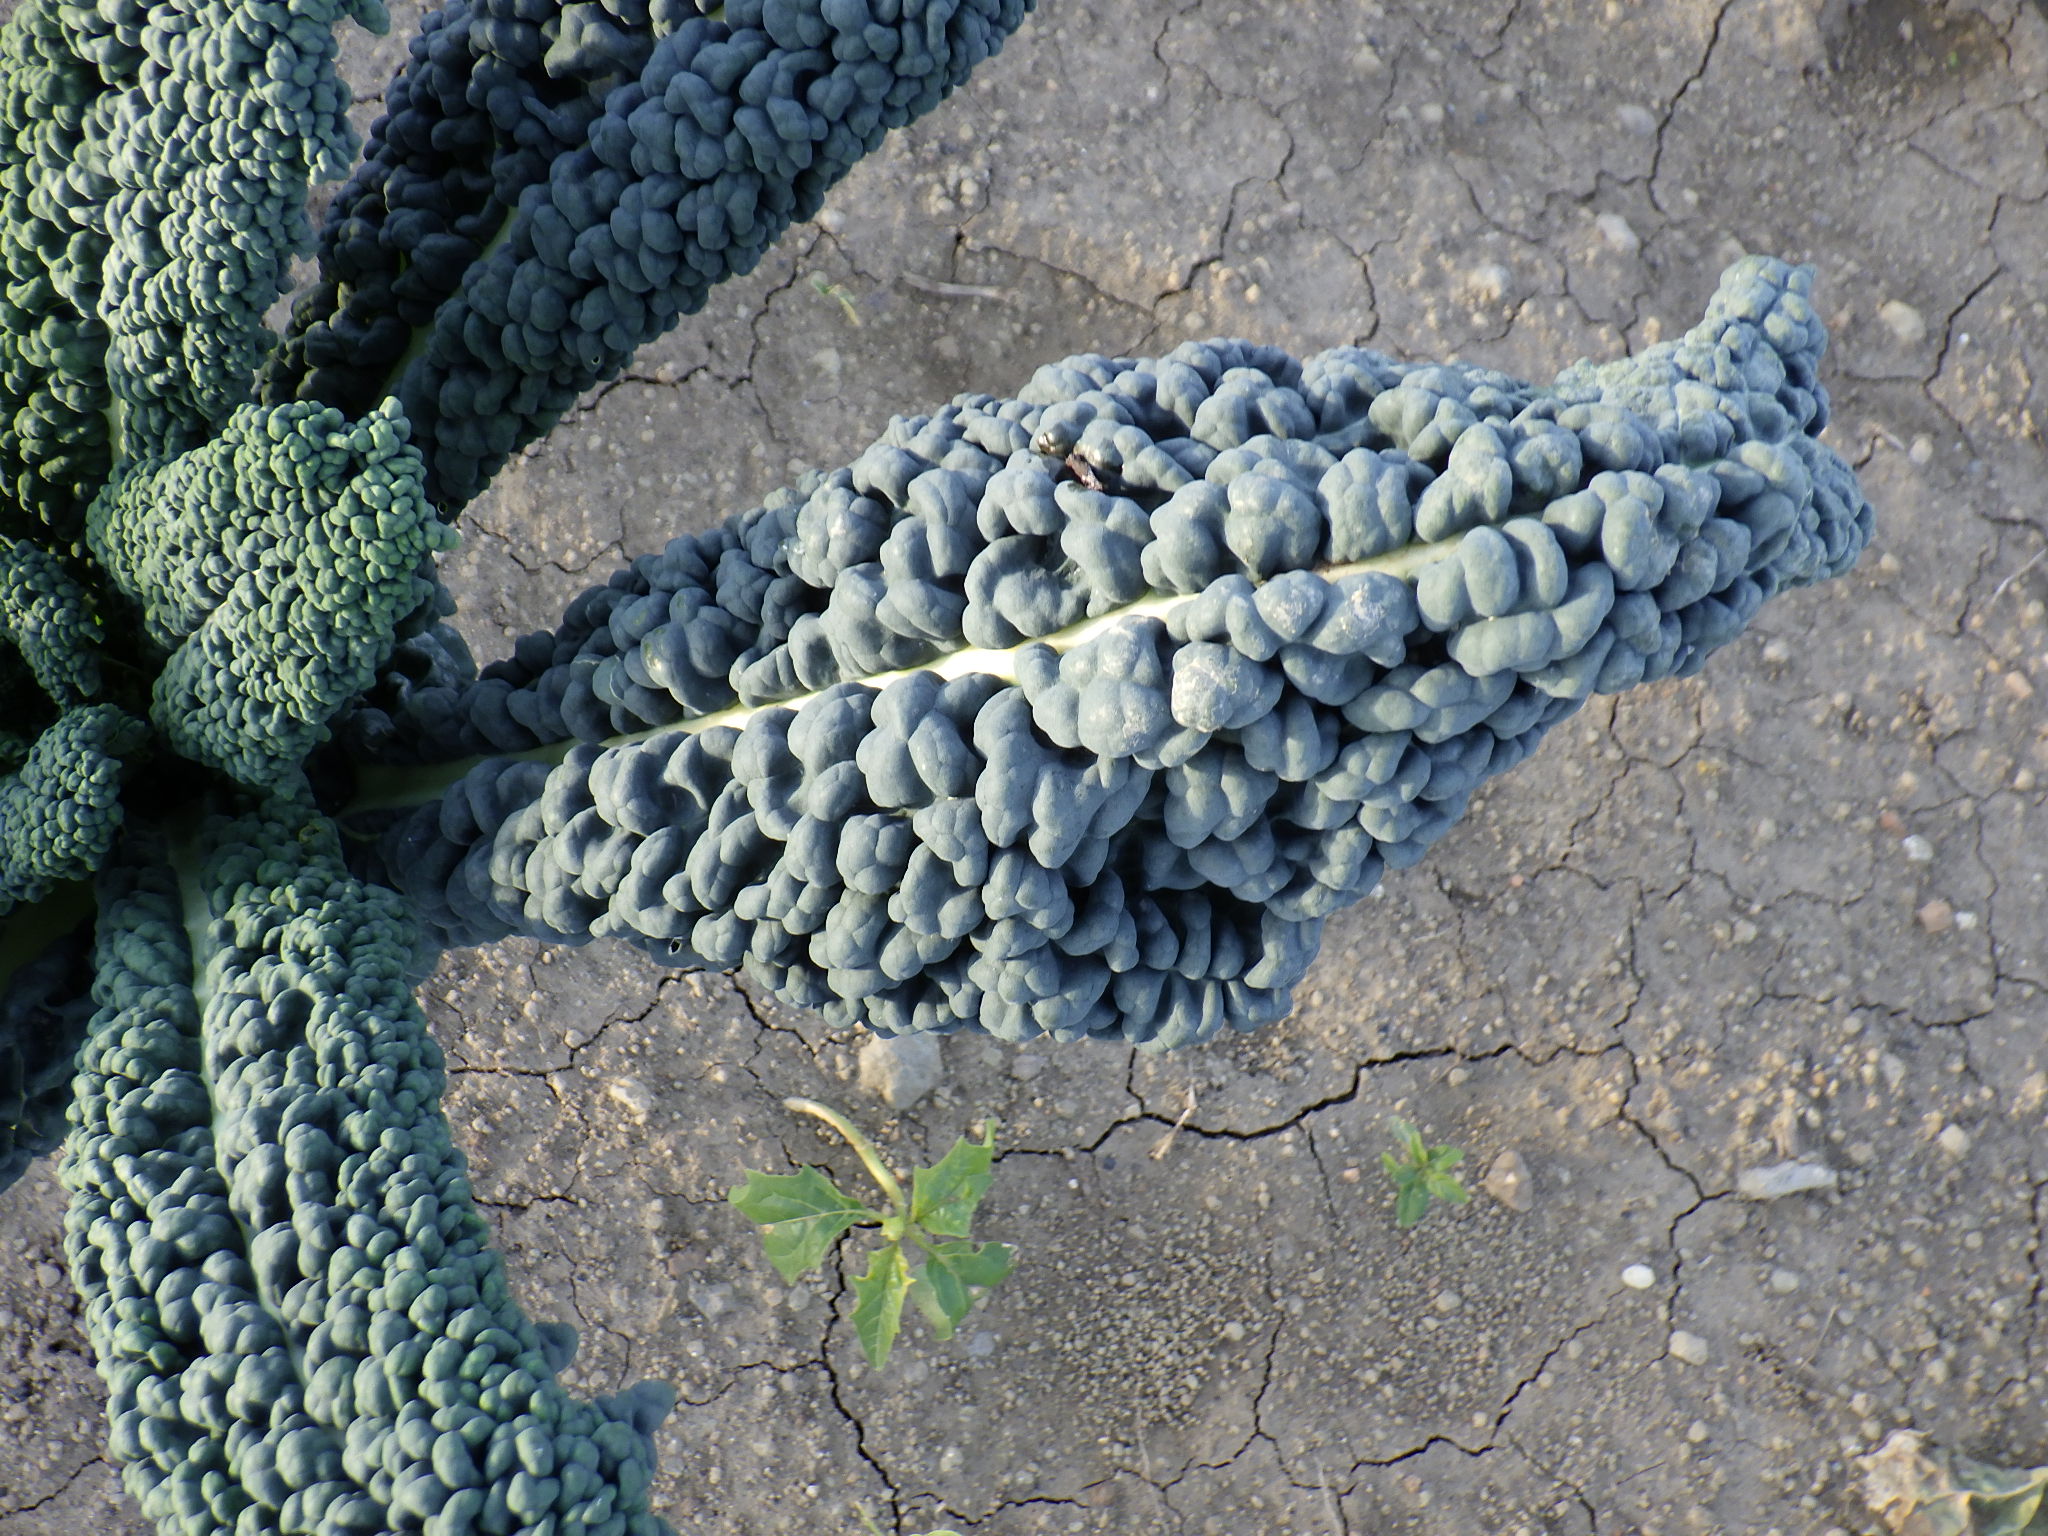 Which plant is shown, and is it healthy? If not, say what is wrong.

cabbage, phytophagous
